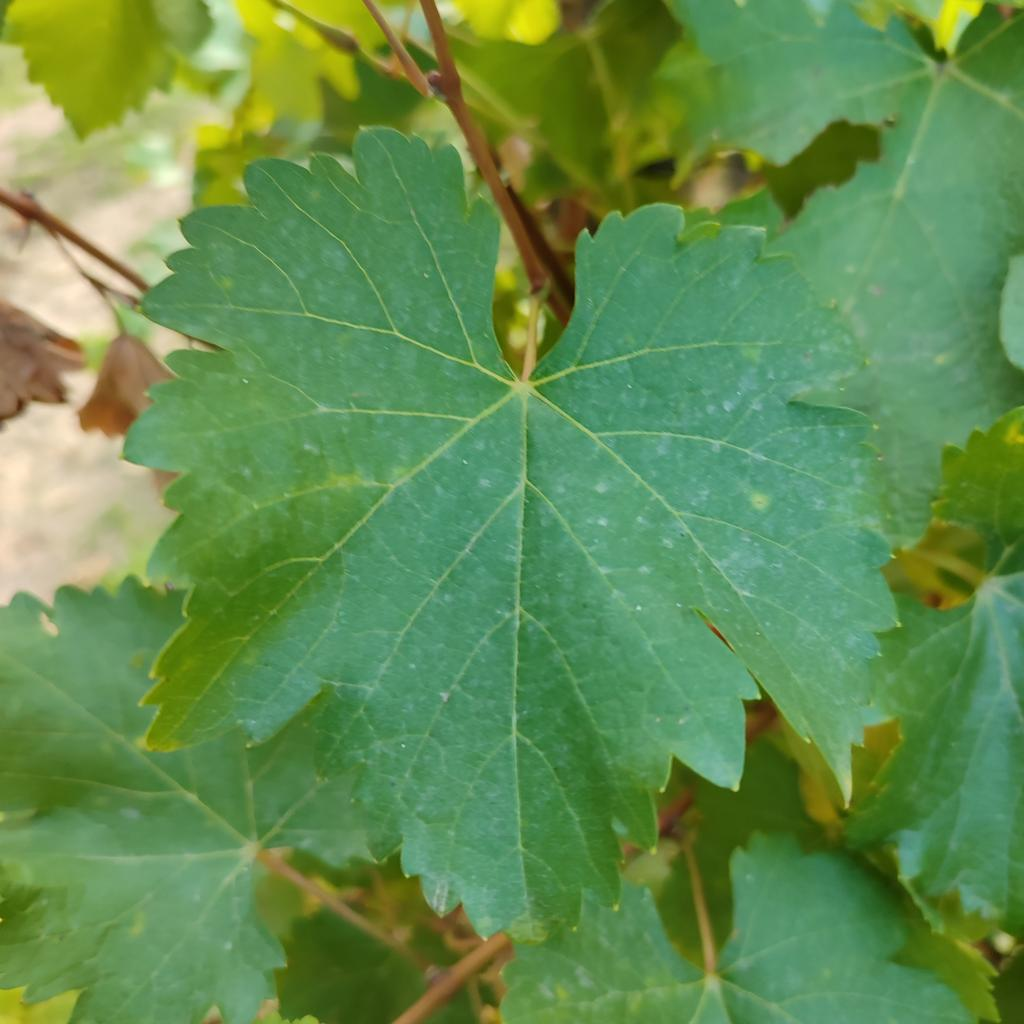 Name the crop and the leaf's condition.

grapevine, powdery mildew
